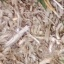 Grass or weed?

grass
